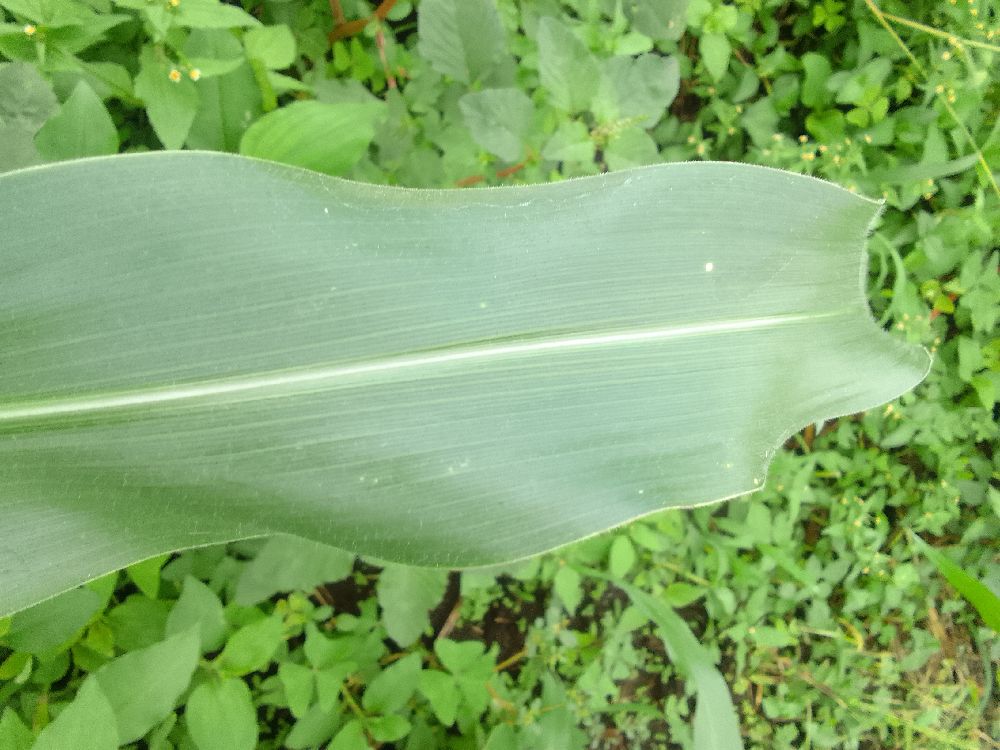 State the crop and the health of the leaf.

maize, healthy
